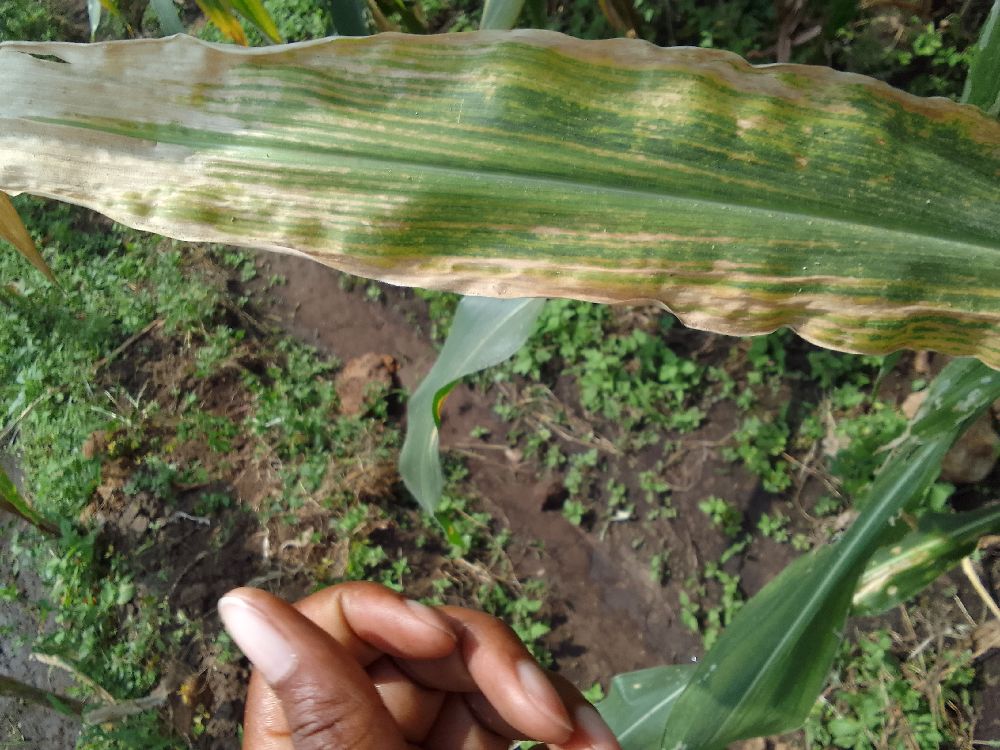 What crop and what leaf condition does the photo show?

maize, maize lethal necrosis
